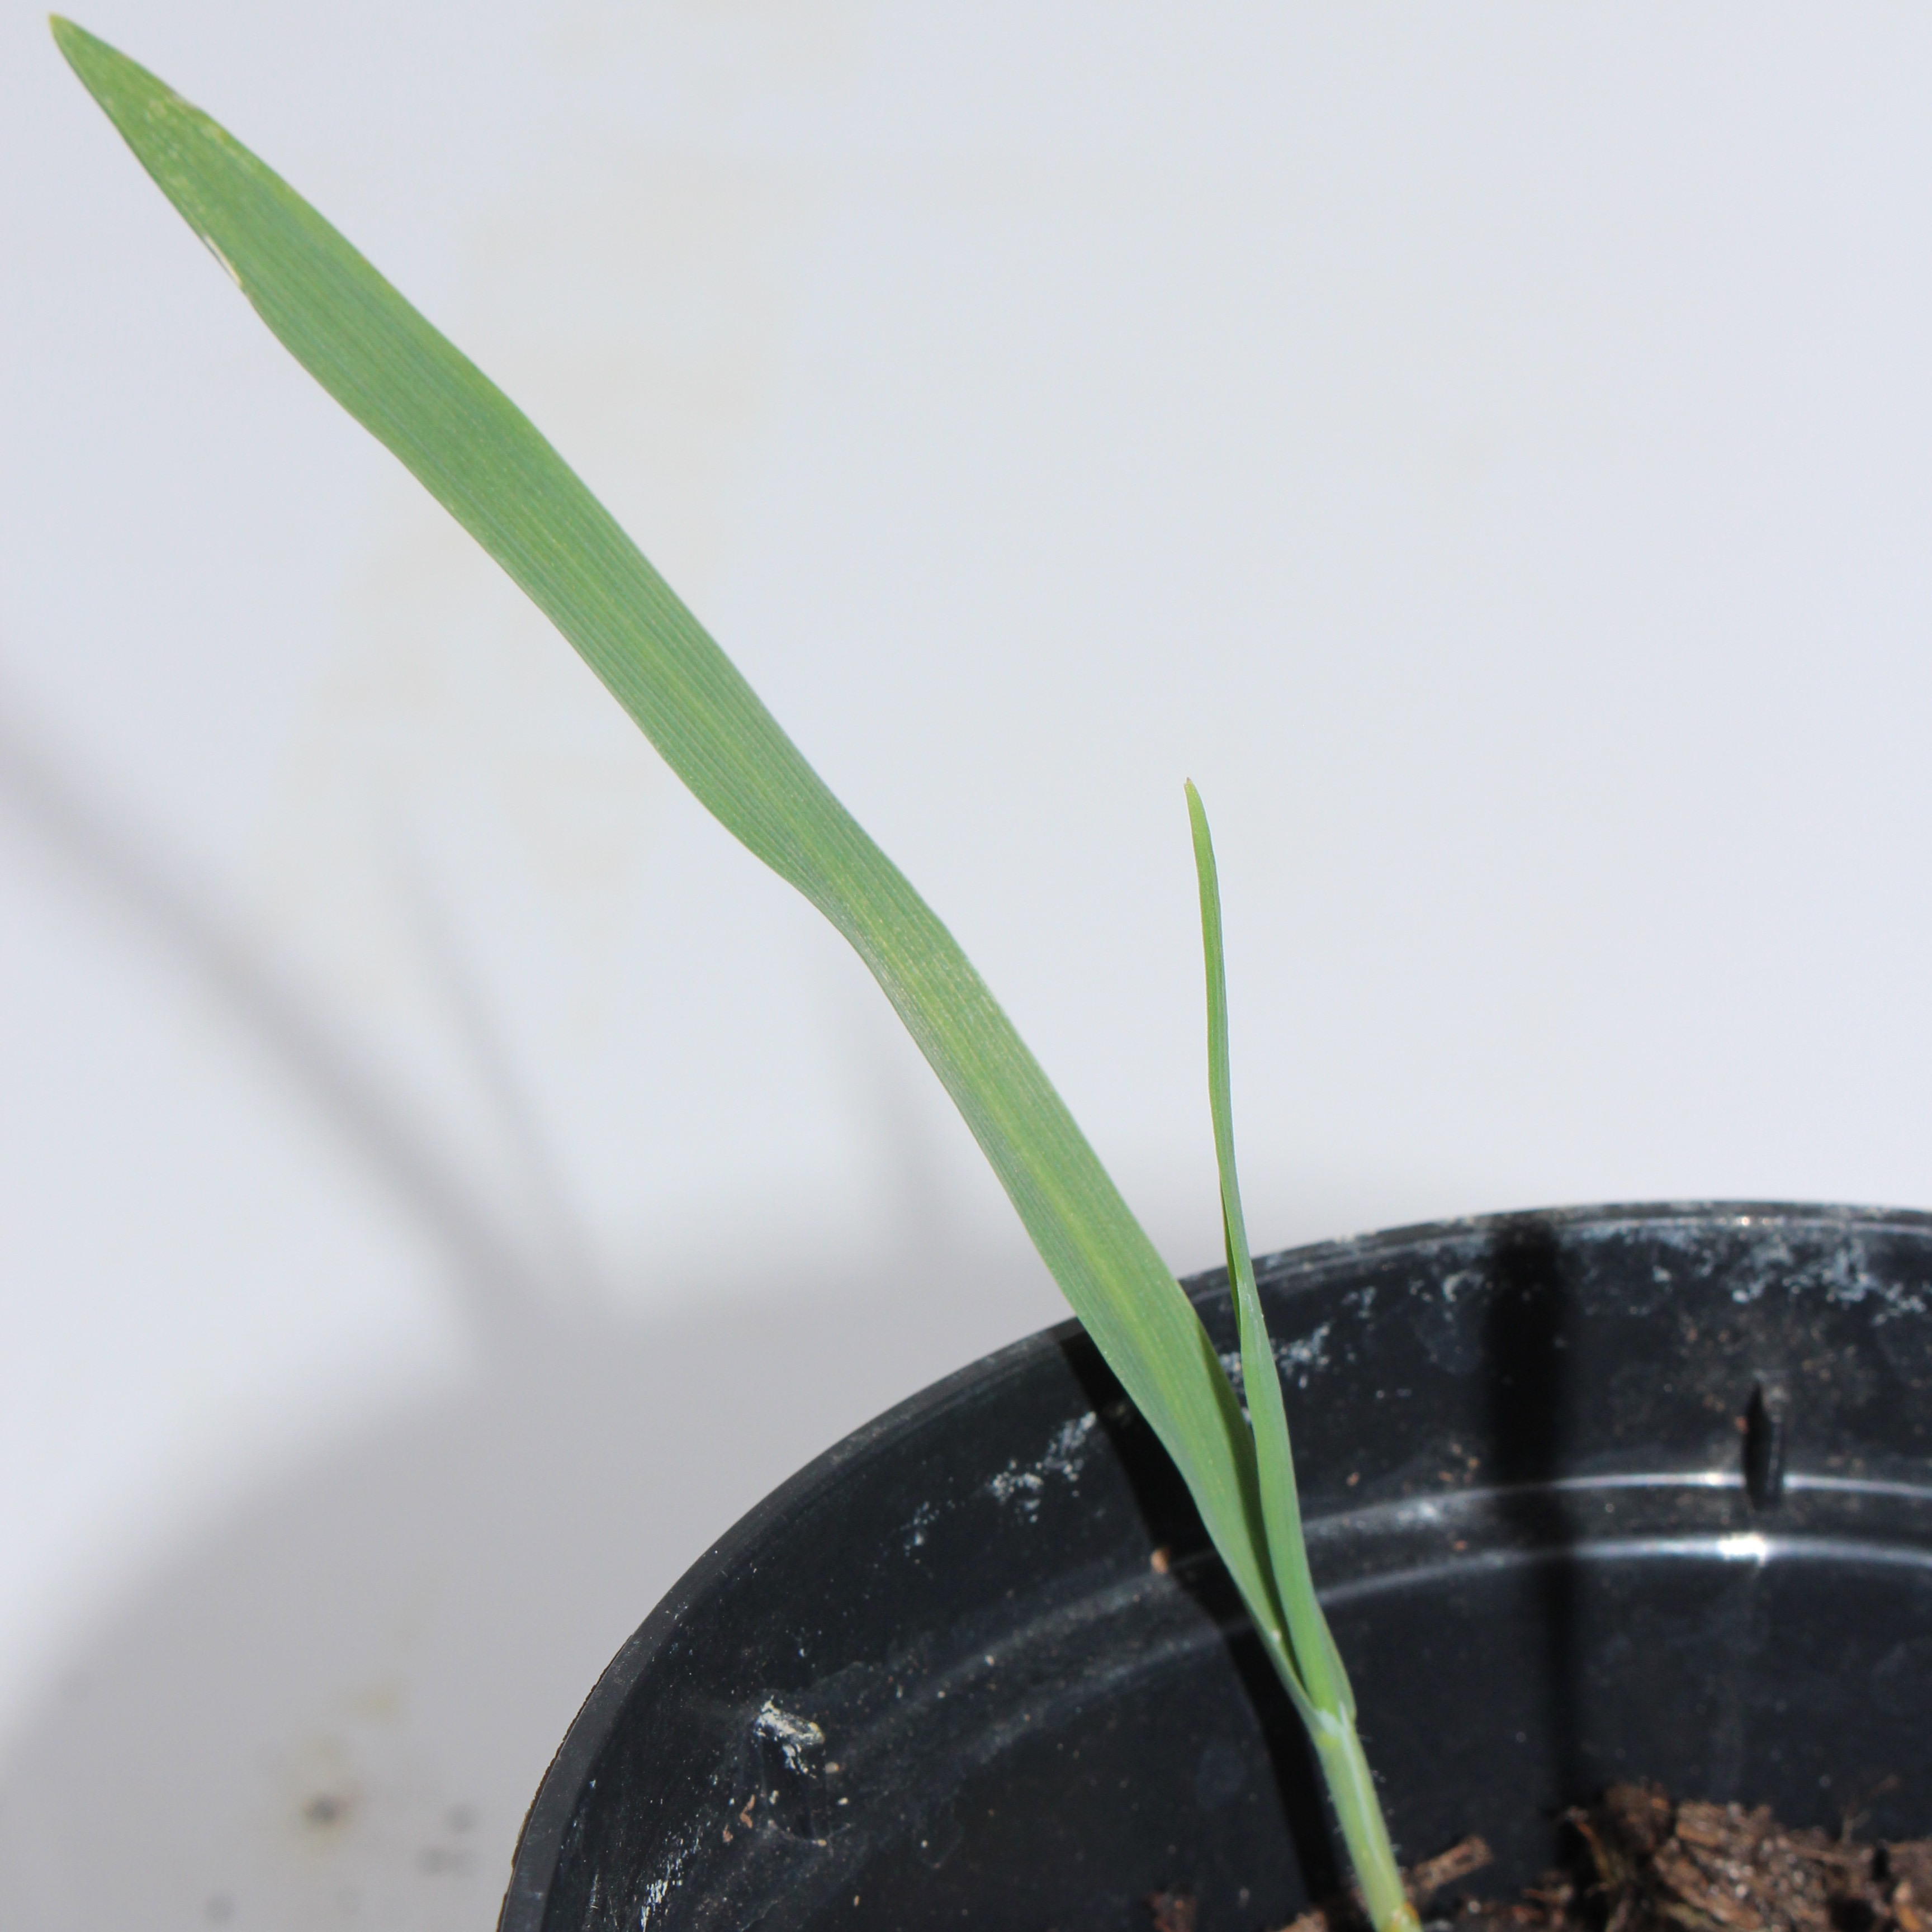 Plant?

Avena sterilis
